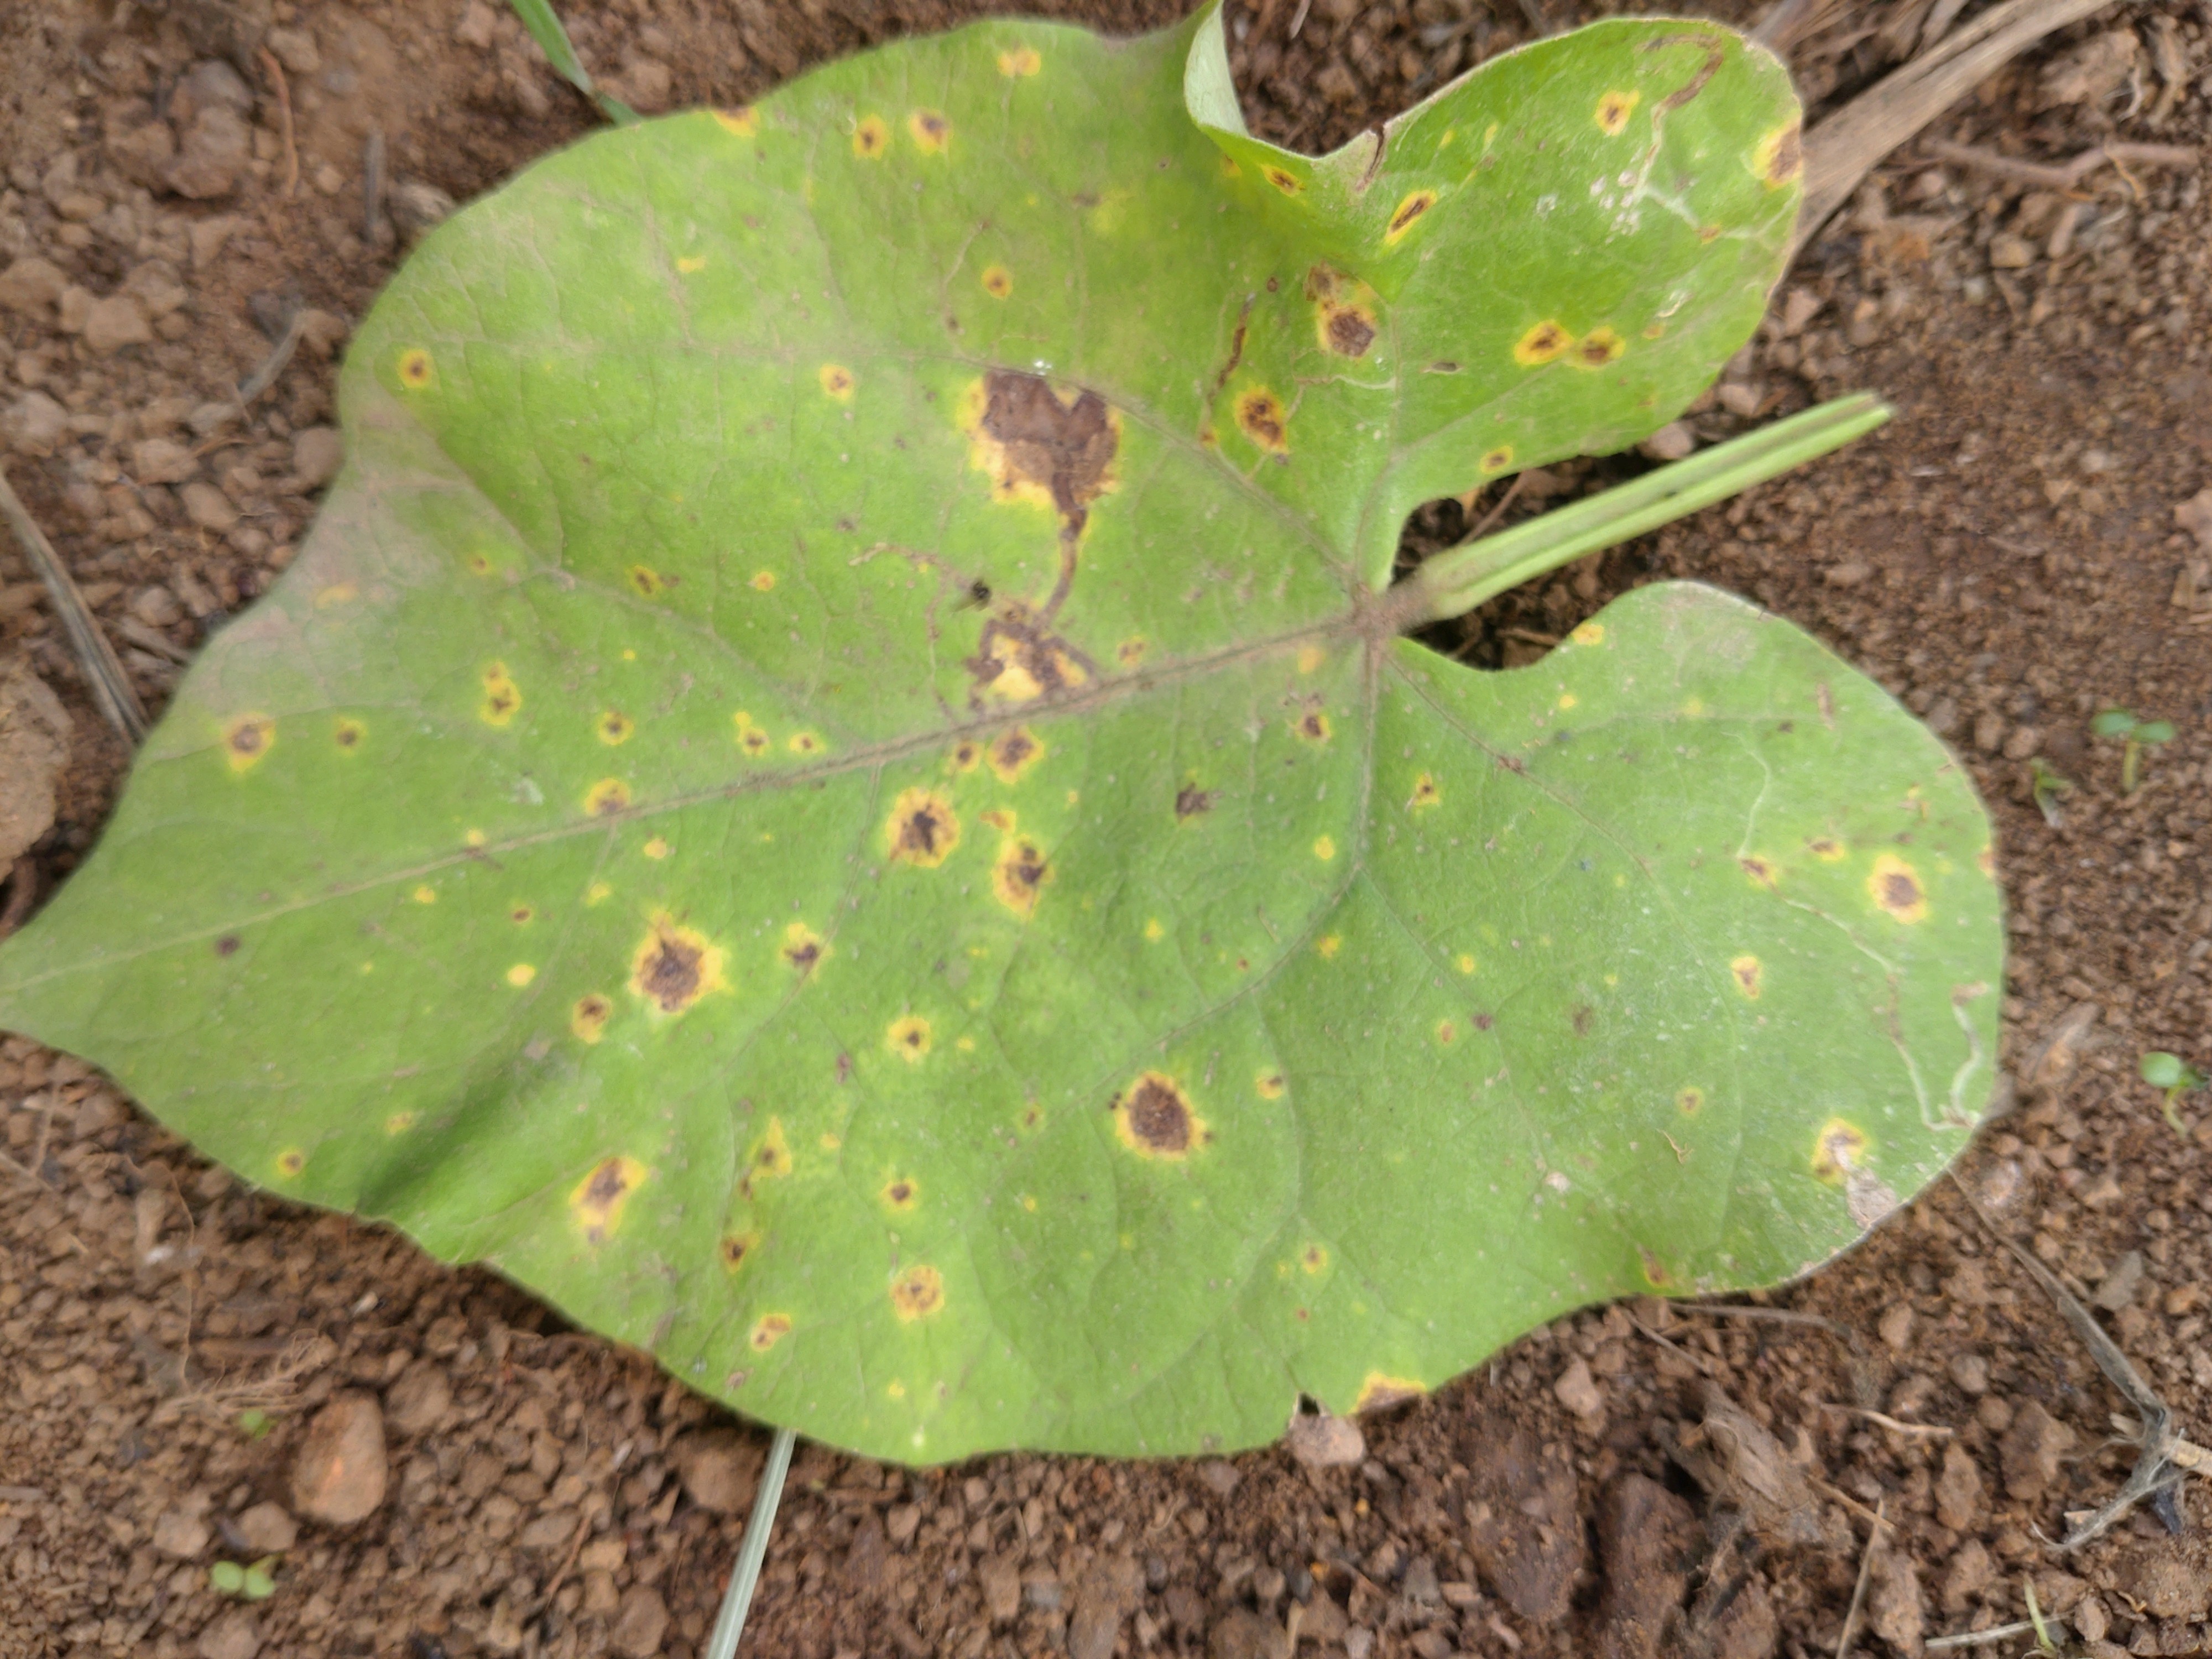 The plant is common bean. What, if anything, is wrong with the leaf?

rust
